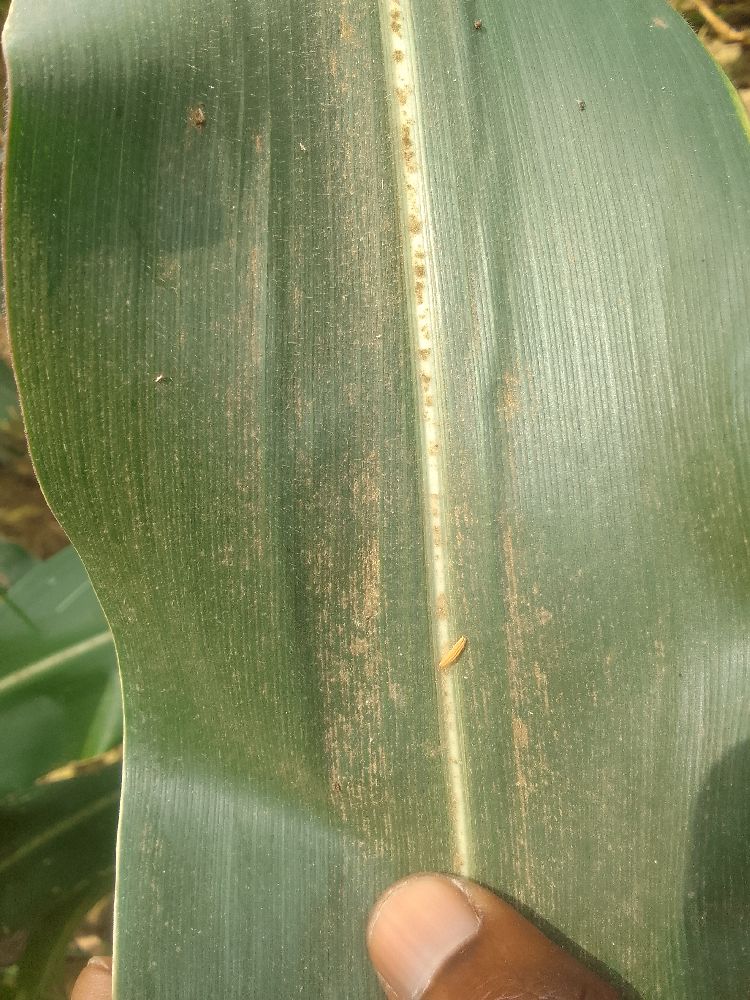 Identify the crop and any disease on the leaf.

maize, healthy
